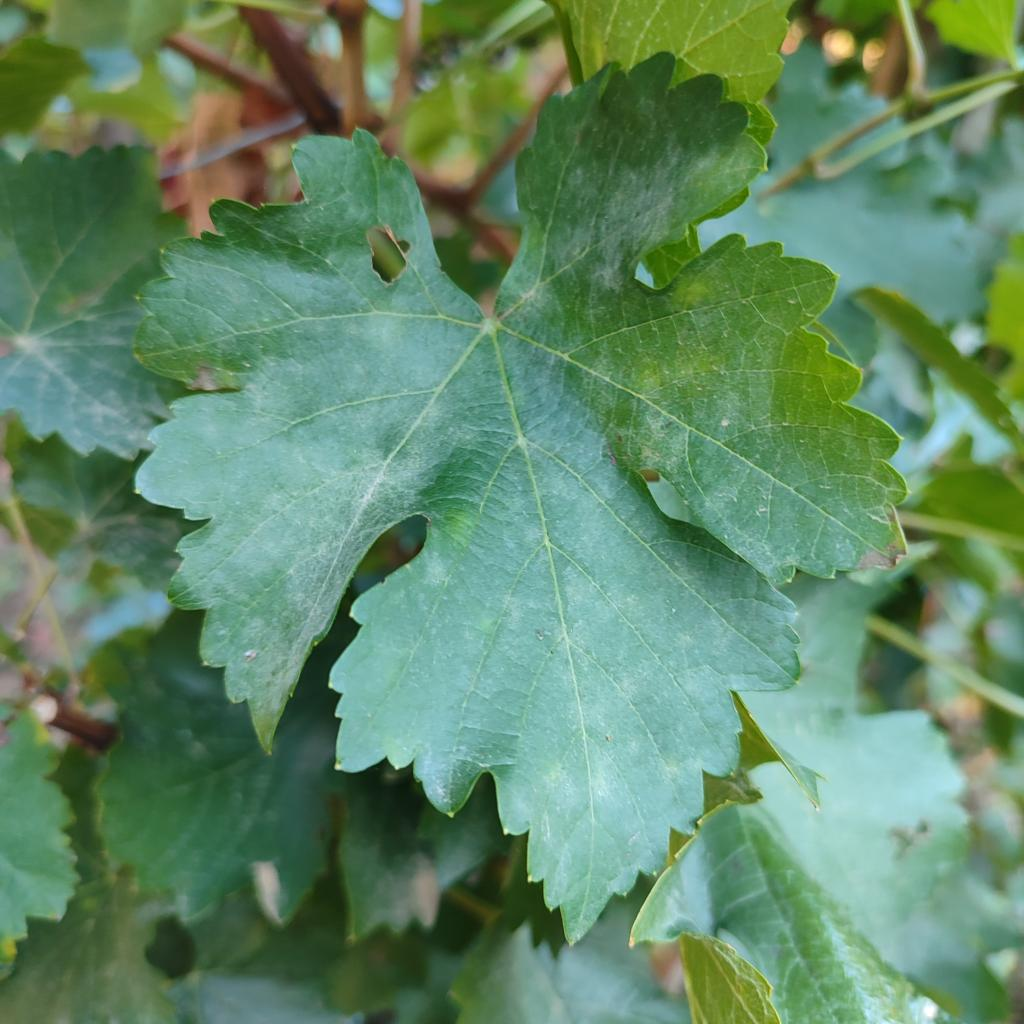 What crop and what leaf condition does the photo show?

grapevine, powdery mildew
